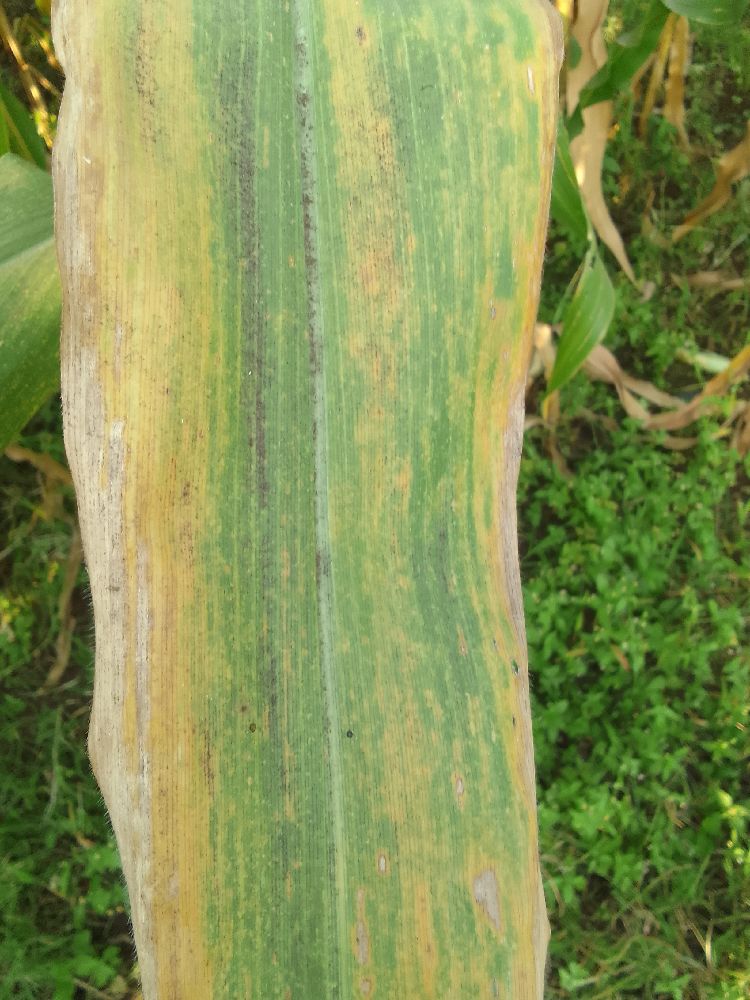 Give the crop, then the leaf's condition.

maize, maize lethal necrosis
